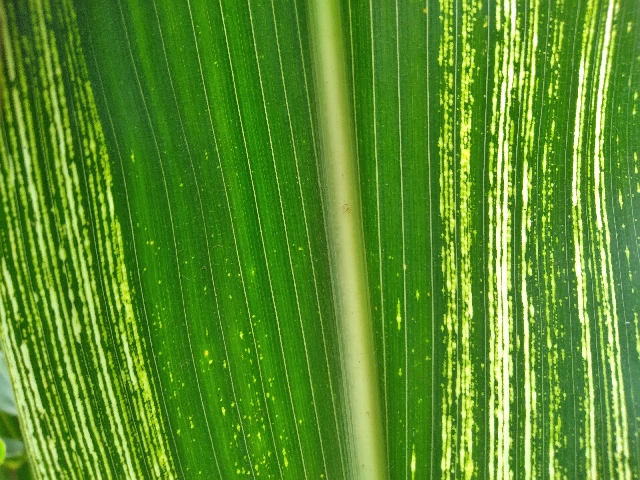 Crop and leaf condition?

maize, maize streak virus
